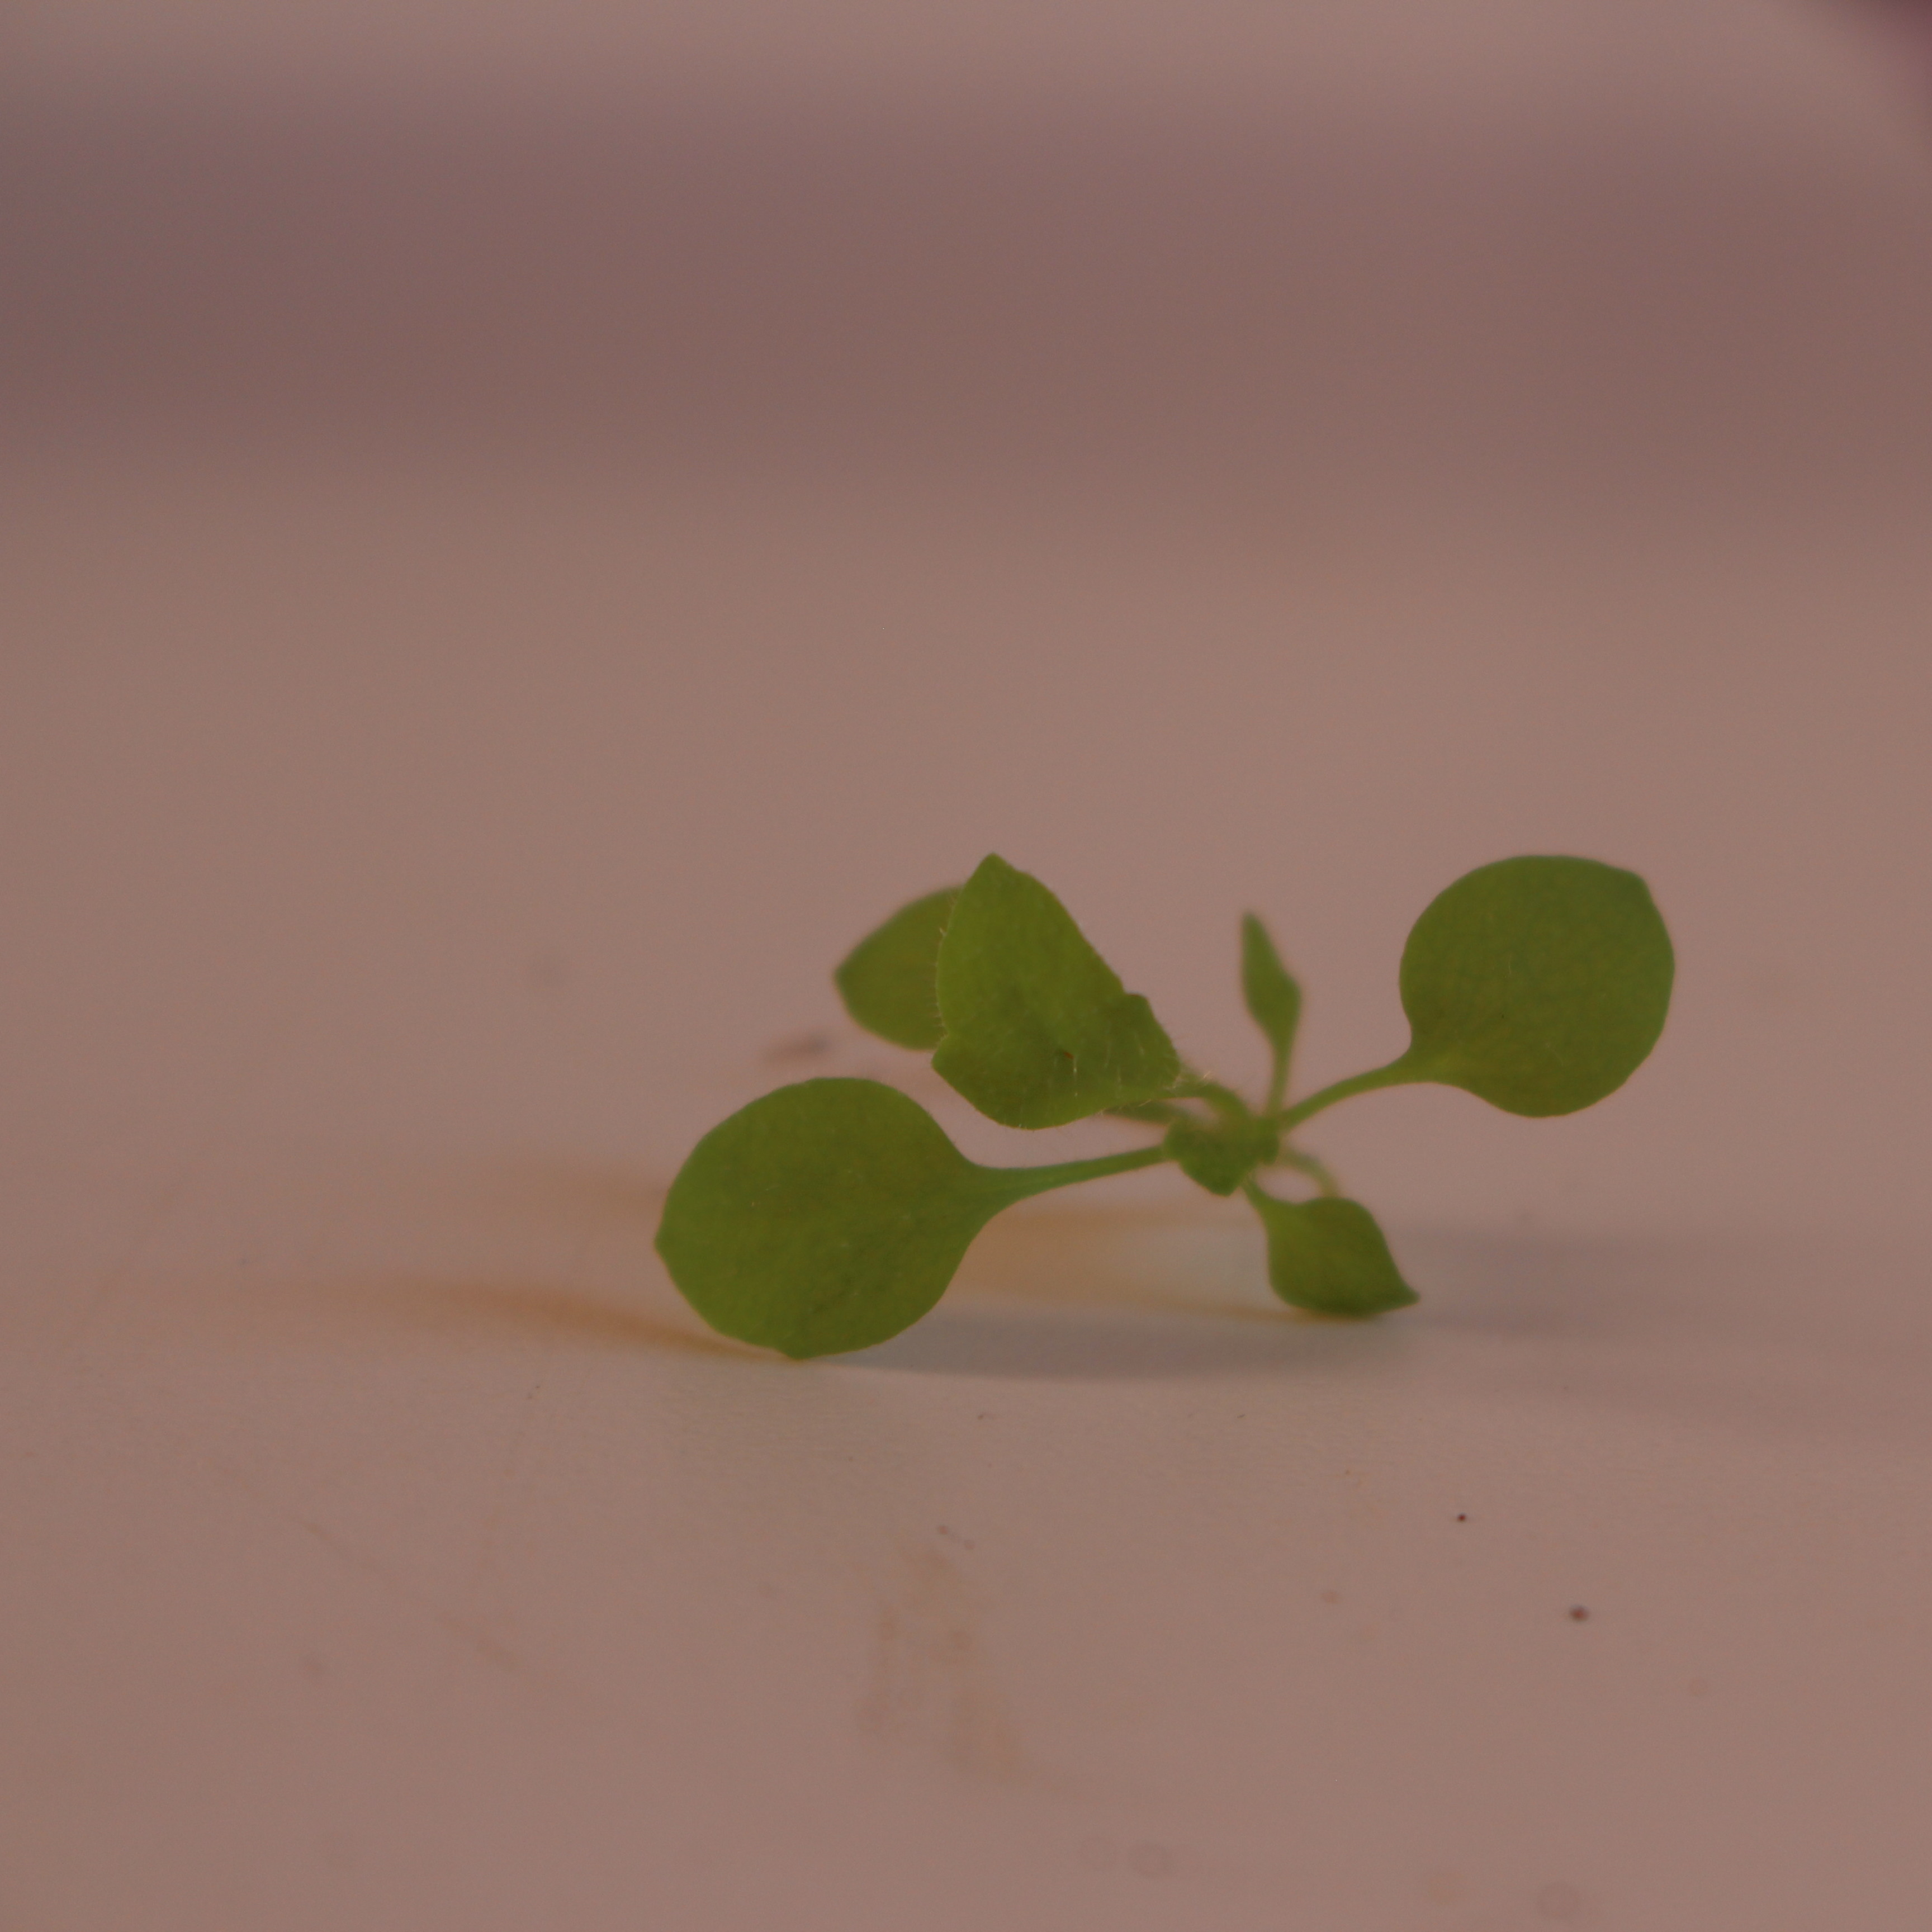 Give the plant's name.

Papaver rhoeas
